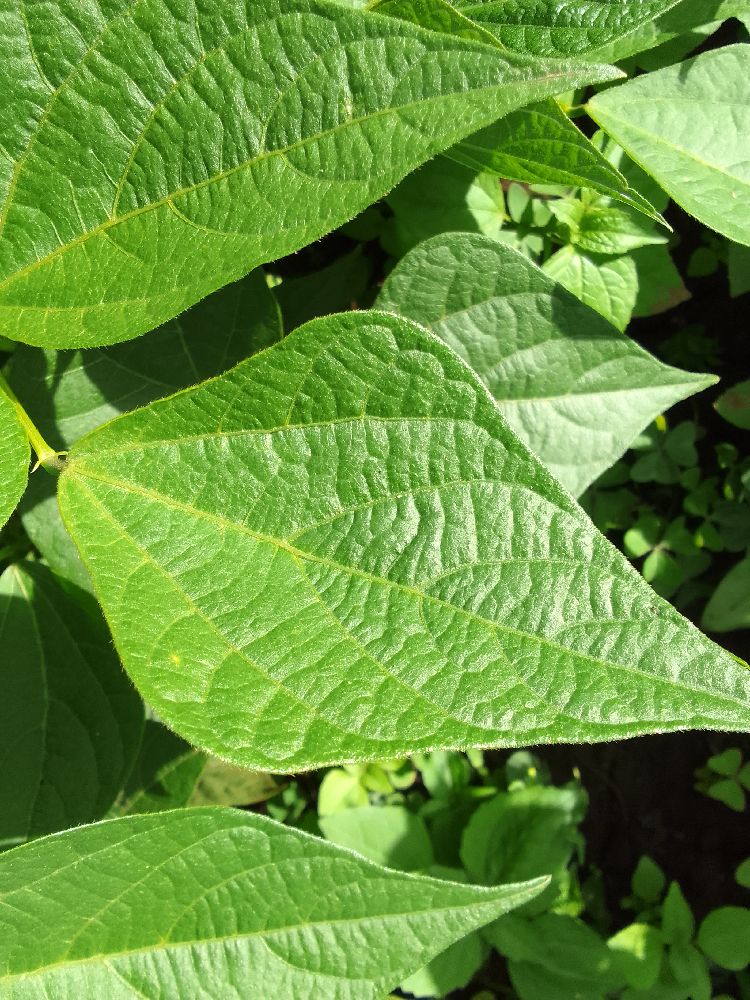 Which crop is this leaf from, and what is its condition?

common bean, healthy
